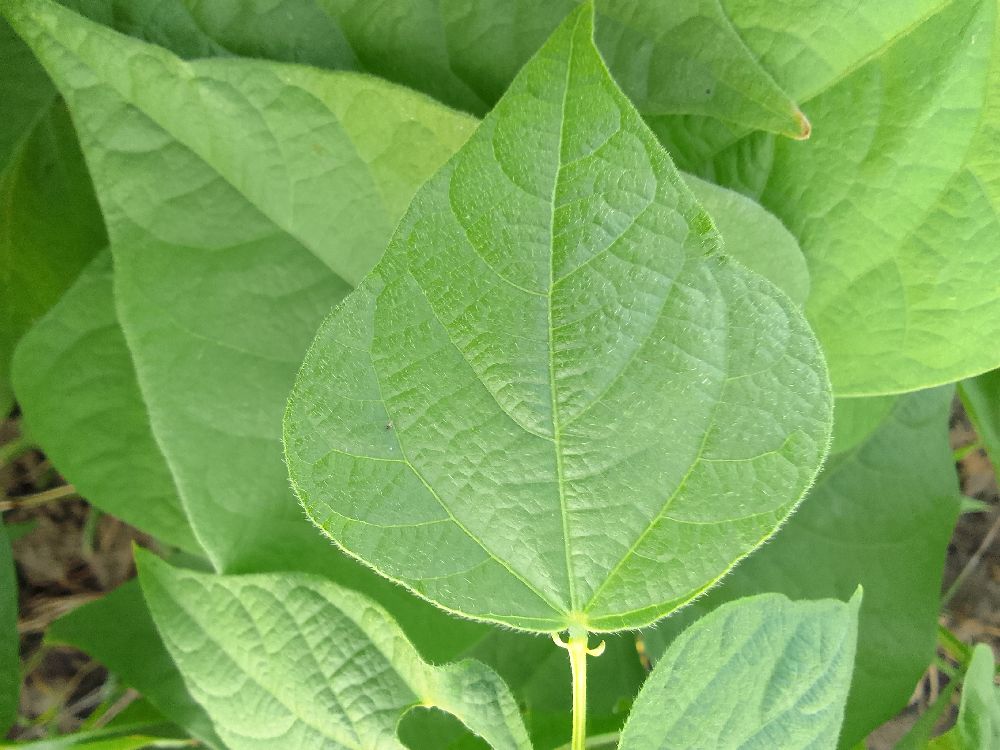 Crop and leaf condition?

common bean, healthy
